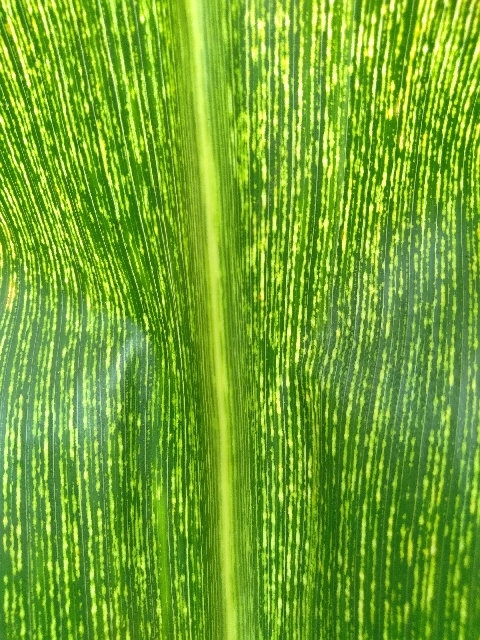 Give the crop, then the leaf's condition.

maize, maize streak virus
